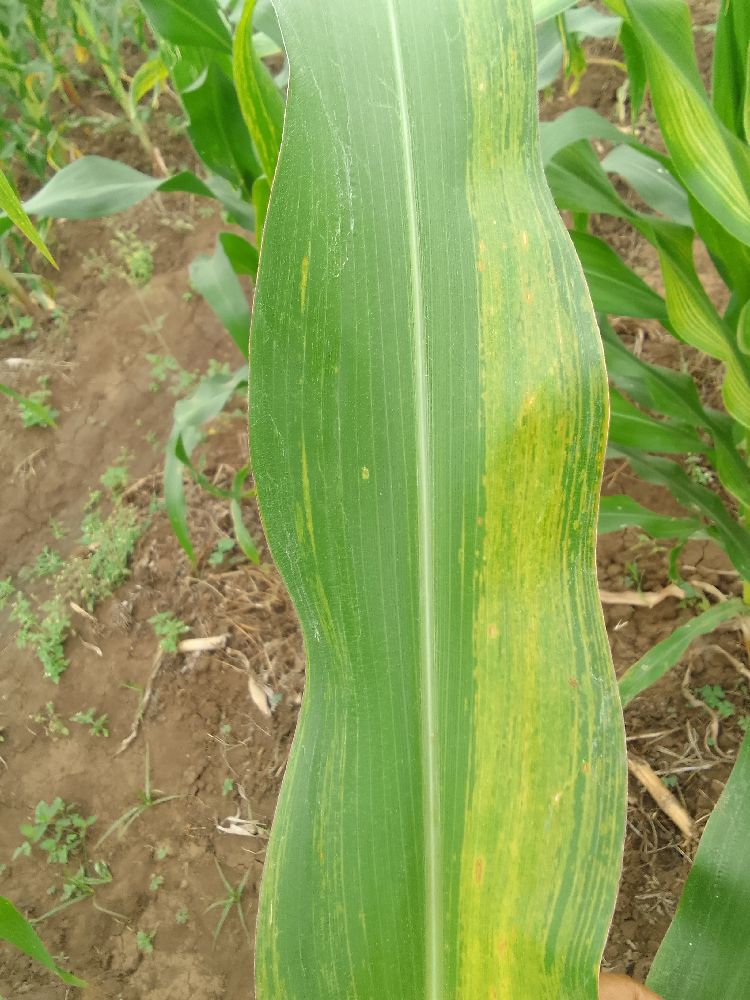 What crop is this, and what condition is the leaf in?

maize, maize lethal necrosis
